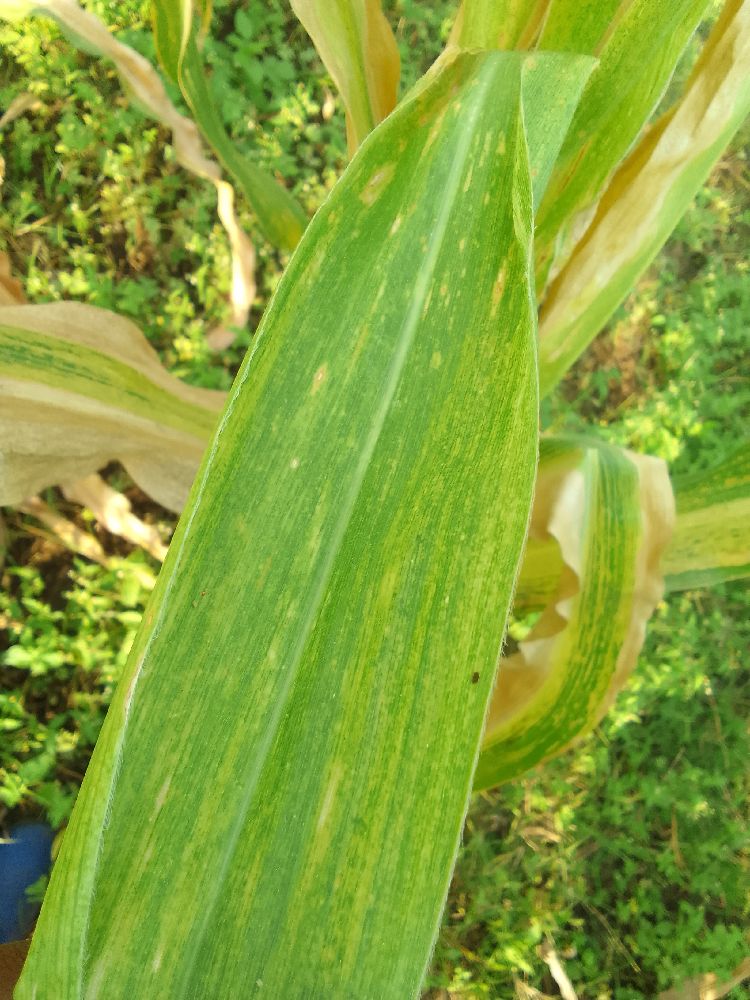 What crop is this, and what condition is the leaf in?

maize, maize lethal necrosis
